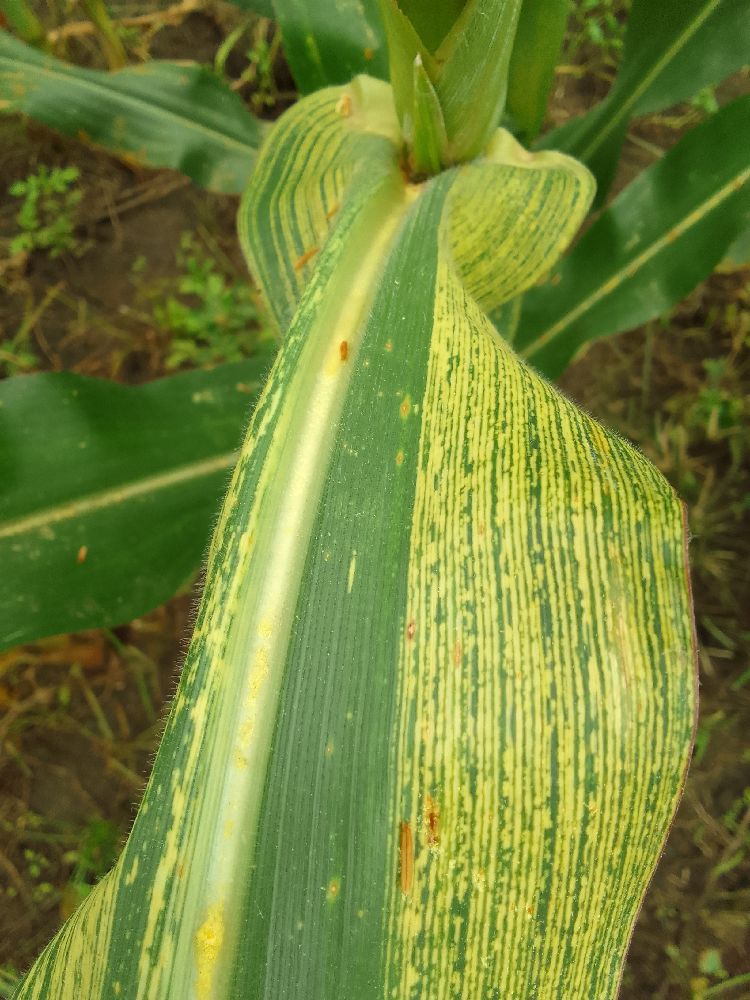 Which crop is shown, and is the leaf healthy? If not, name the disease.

maize, maize streak virus
